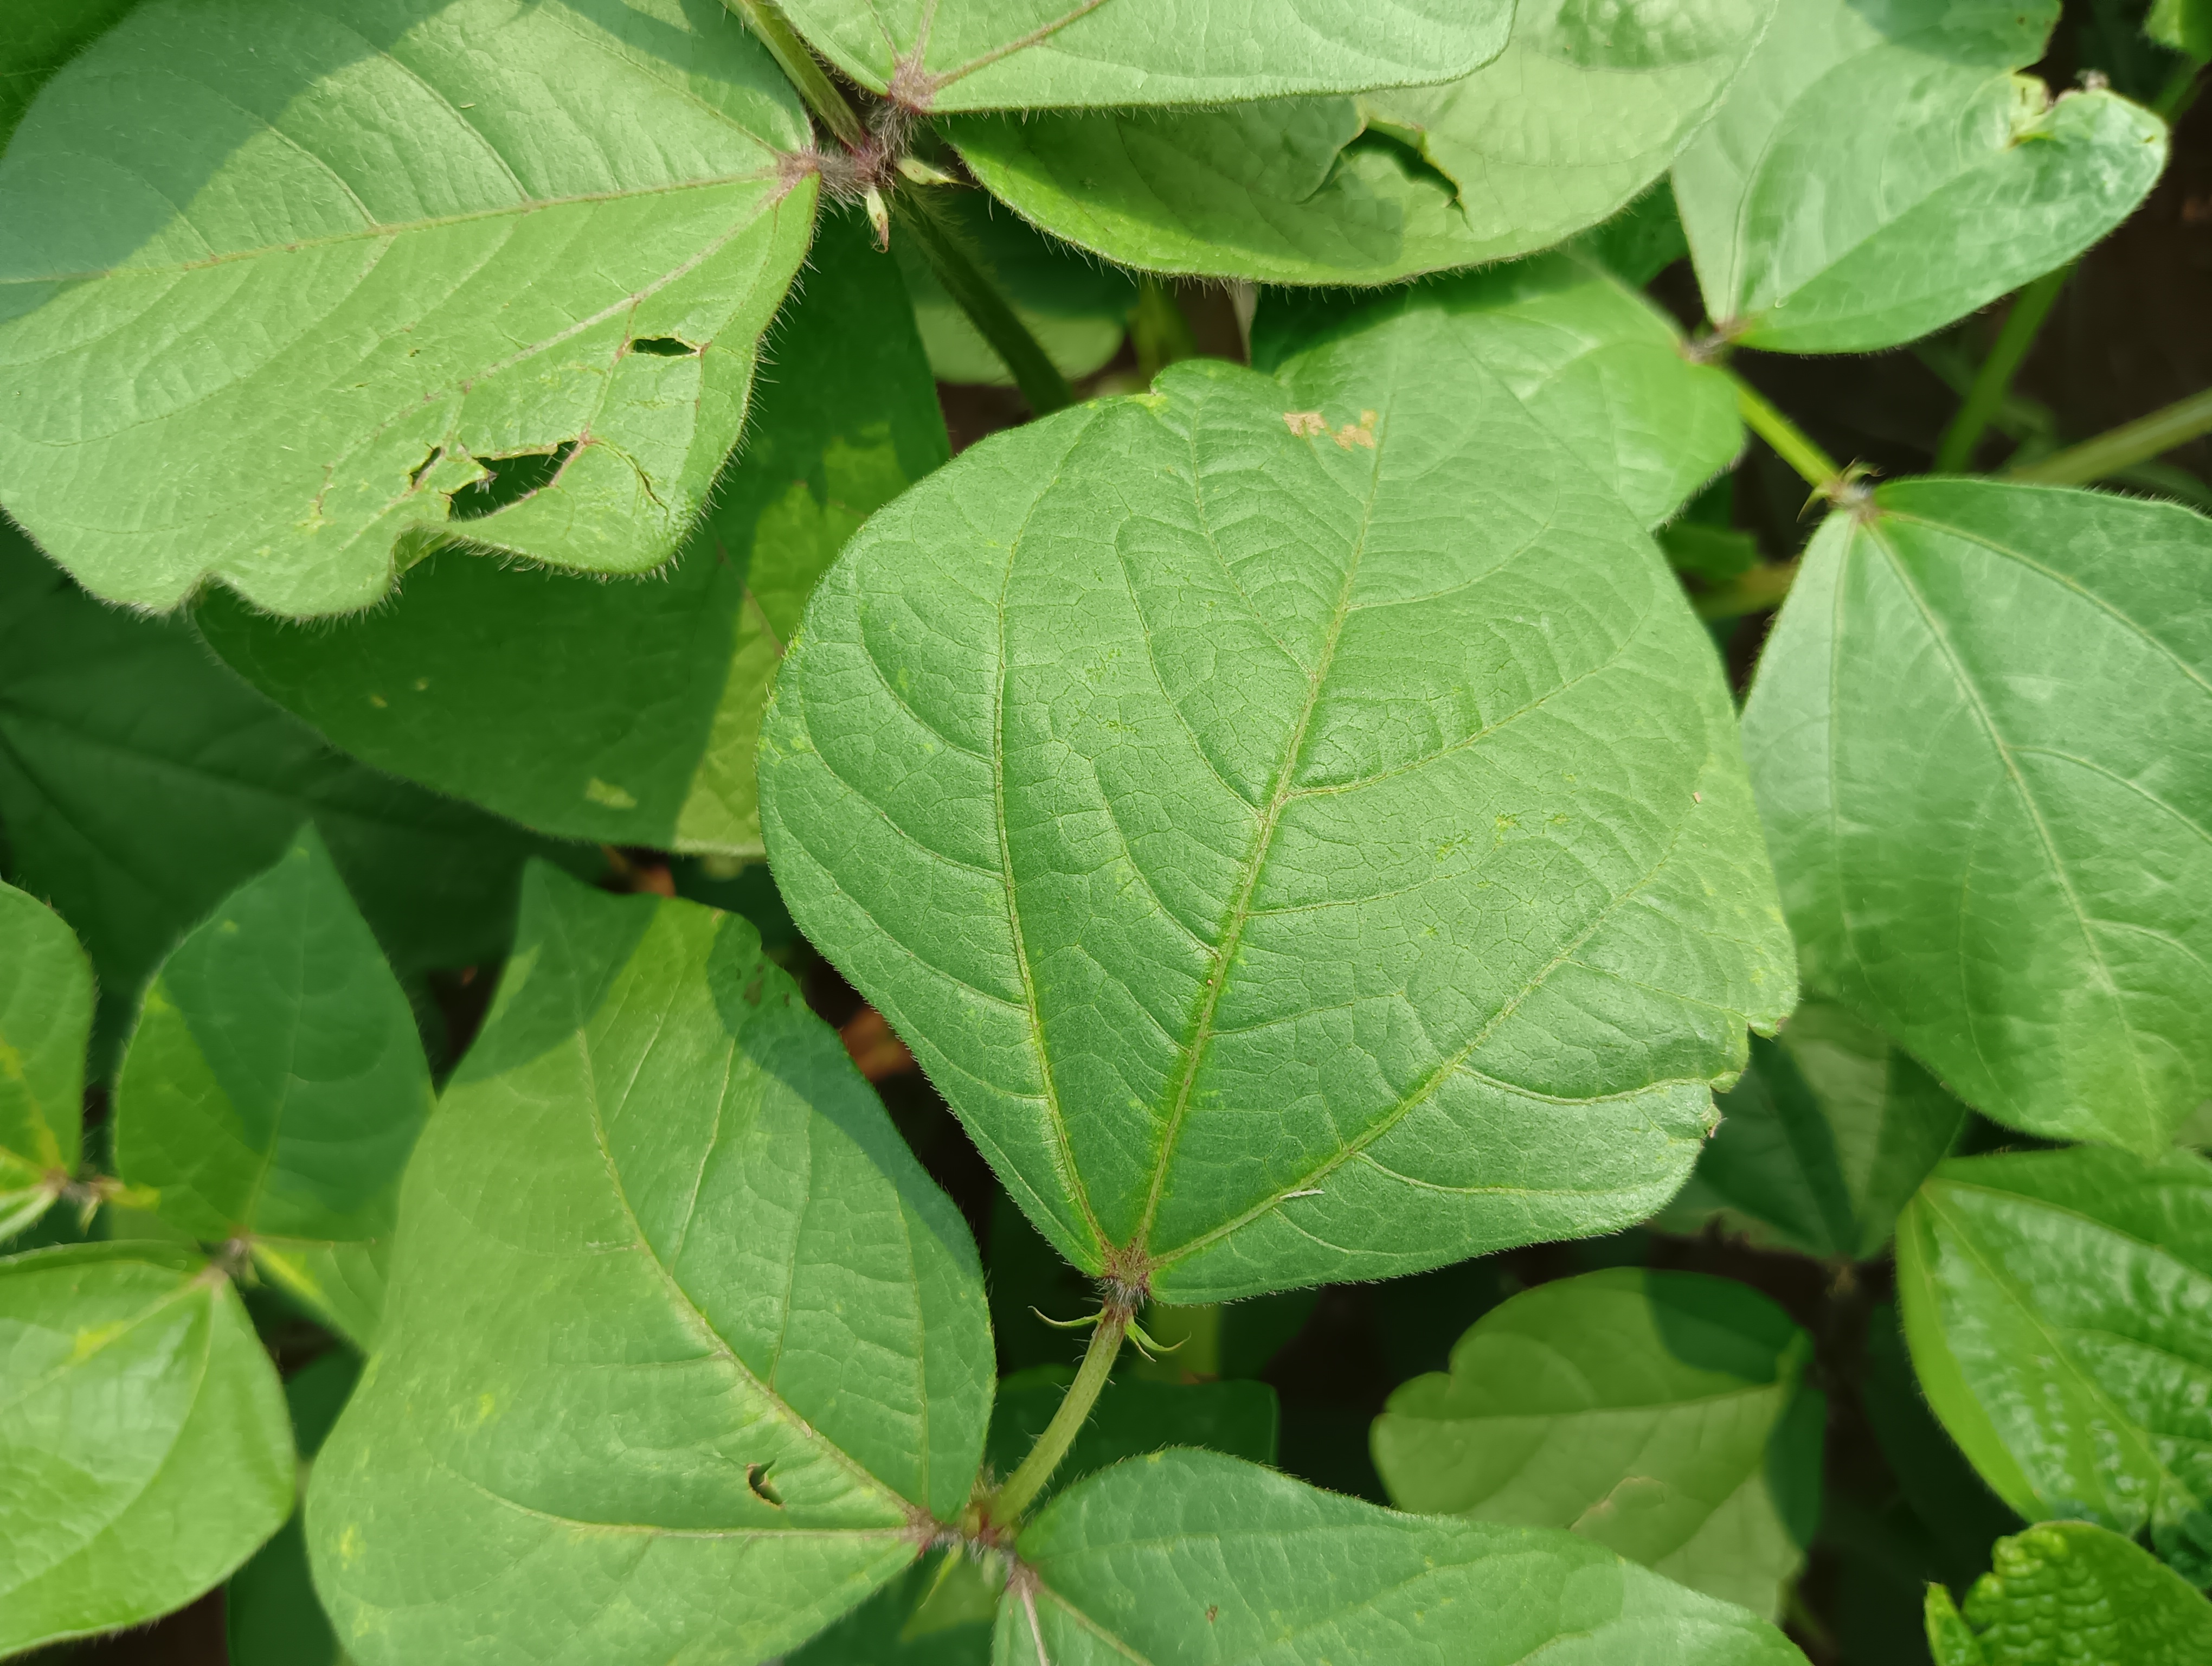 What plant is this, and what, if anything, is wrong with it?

mungbean, healthy
